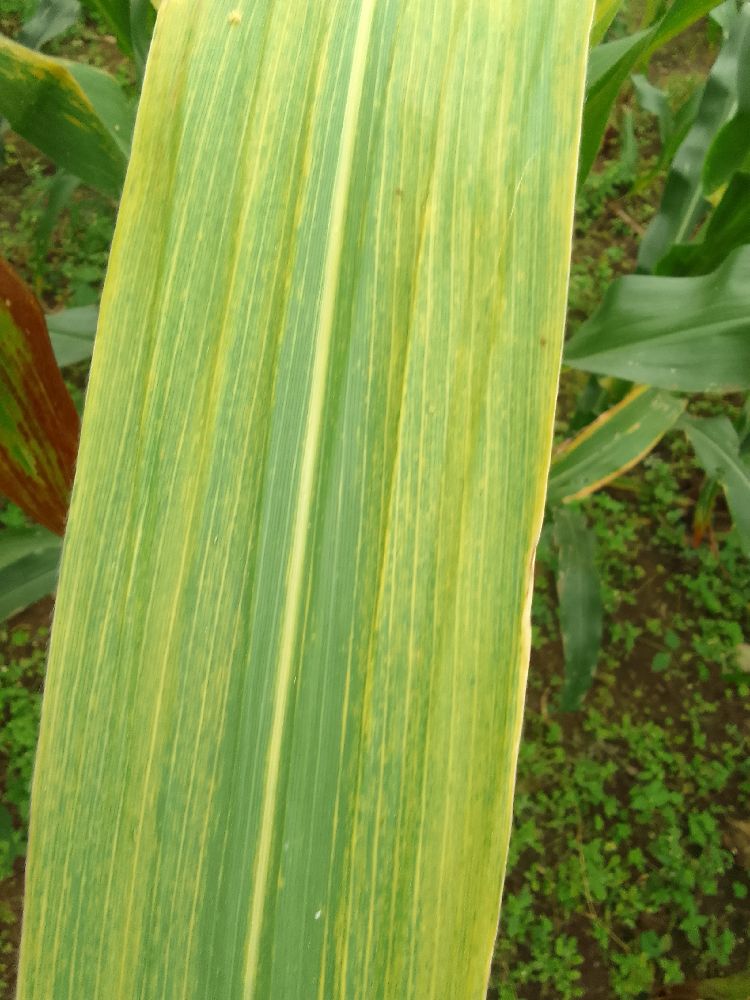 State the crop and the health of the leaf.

maize, maize lethal necrosis
